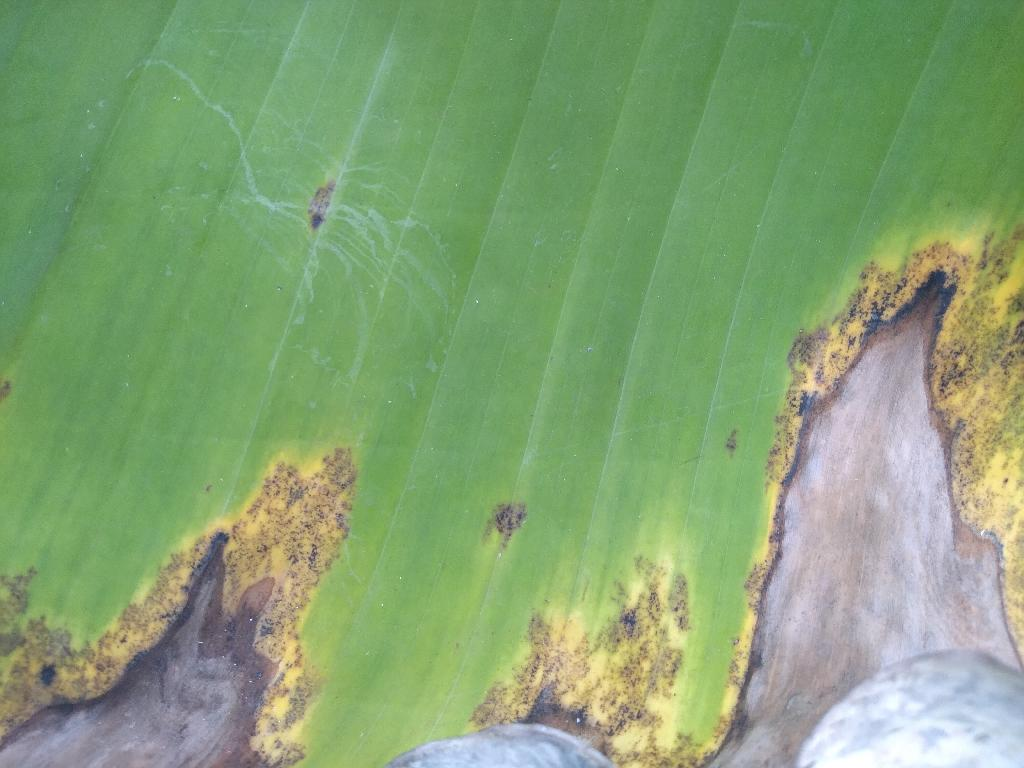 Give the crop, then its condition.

banana, black sigatoka
